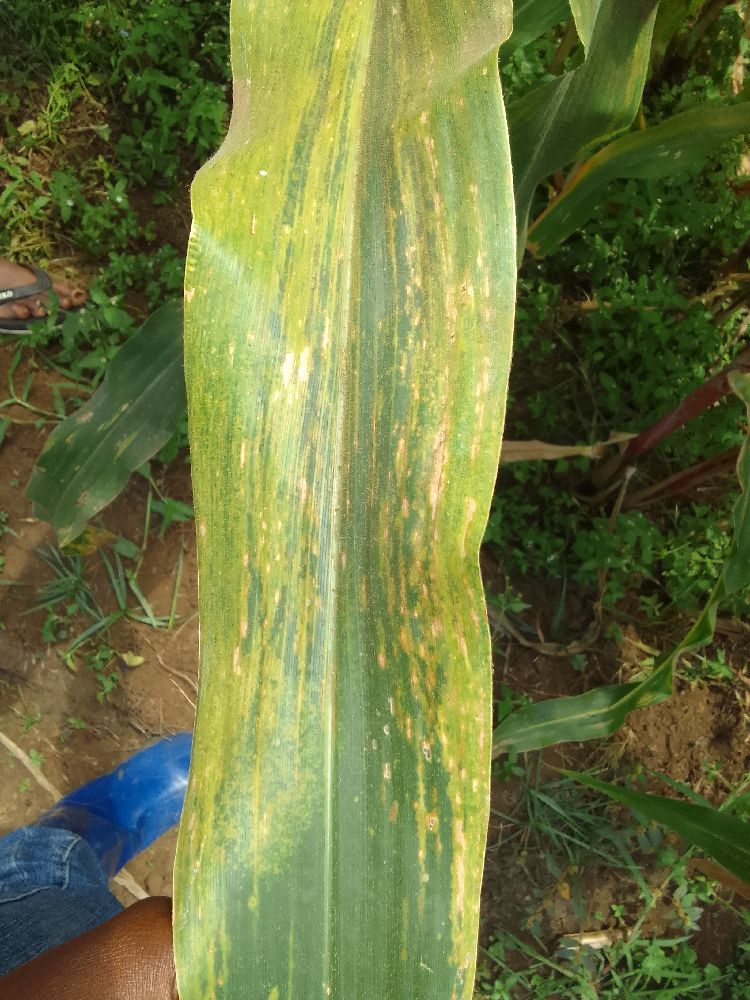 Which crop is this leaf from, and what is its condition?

maize, maize lethal necrosis
